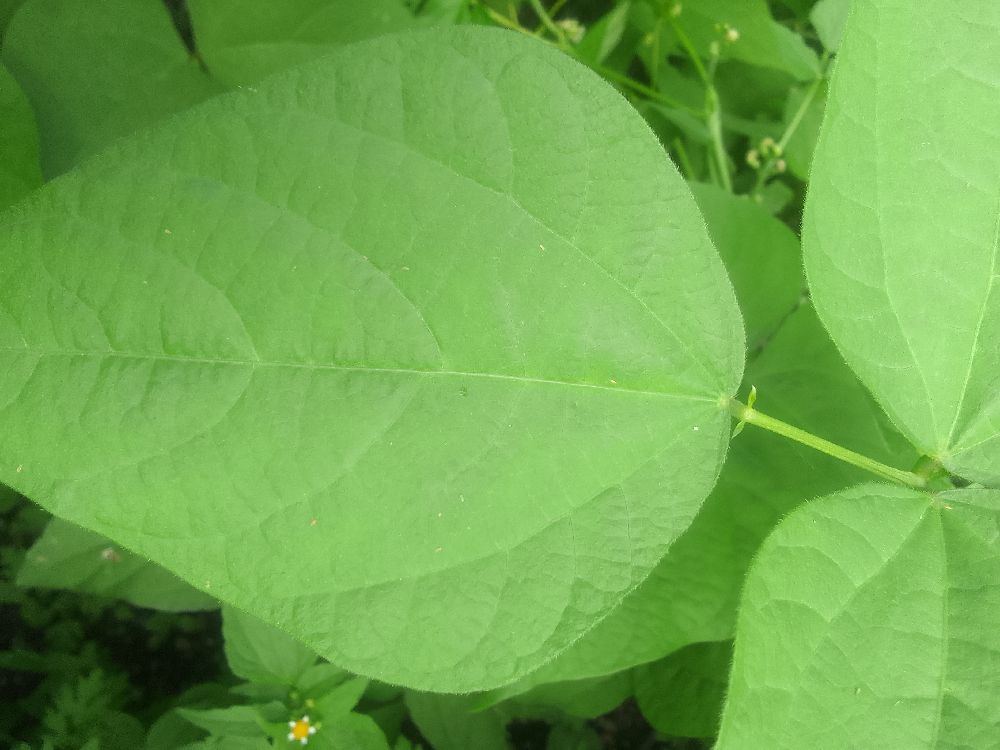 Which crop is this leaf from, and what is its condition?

common bean, healthy
